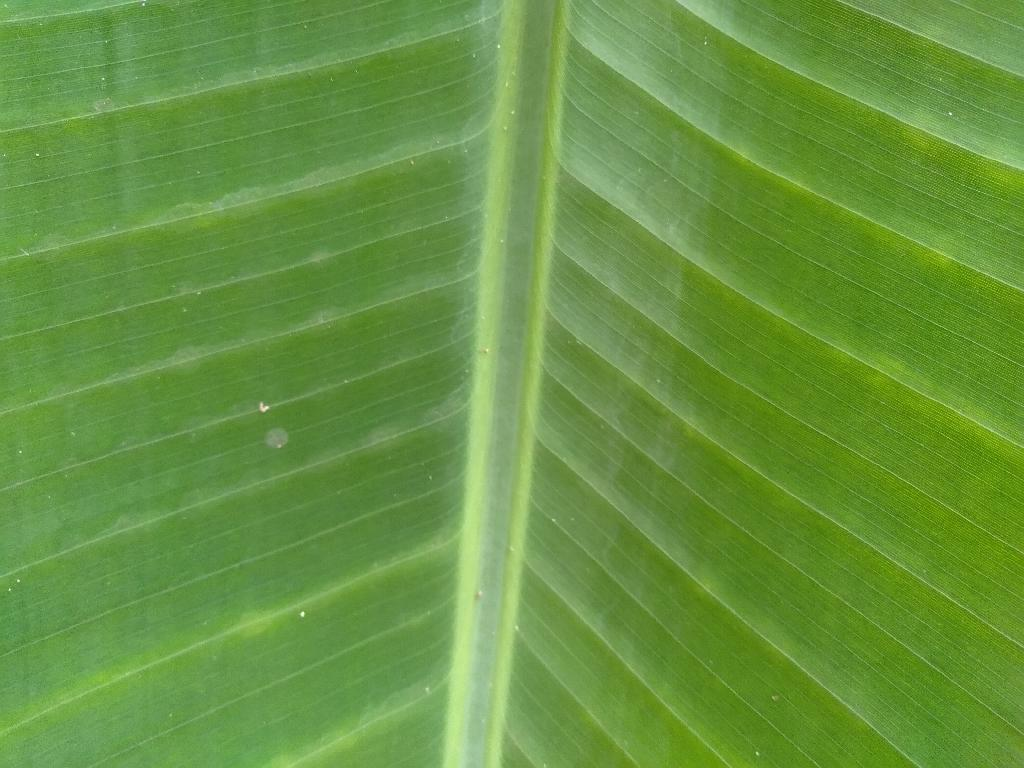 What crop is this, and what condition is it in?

banana, healthy
